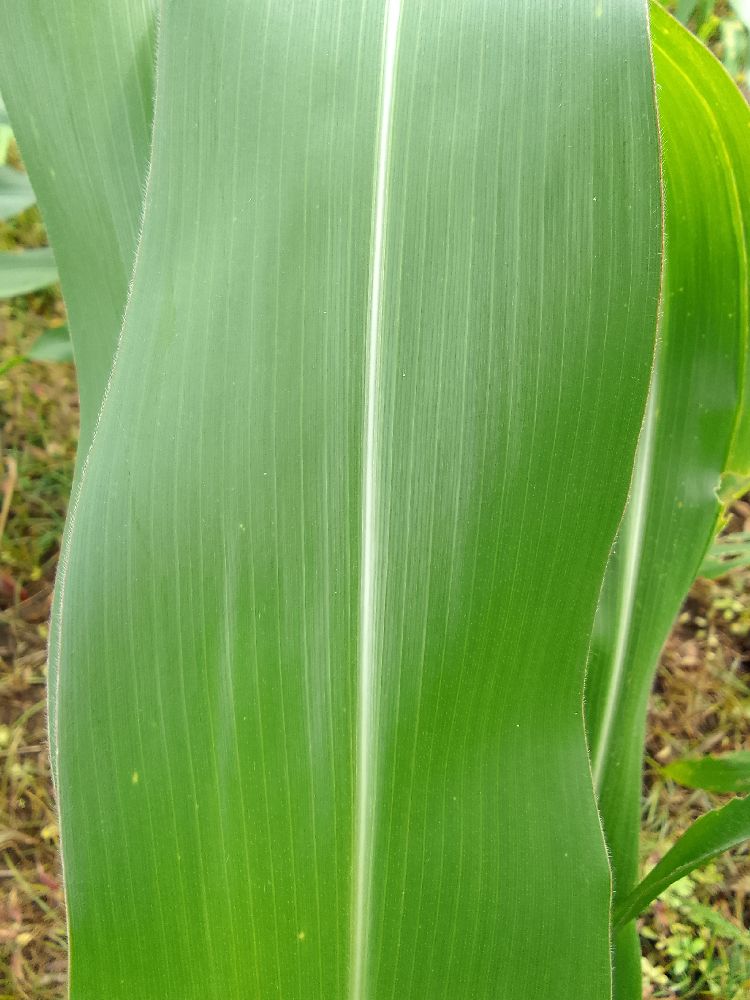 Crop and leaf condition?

maize, healthy
